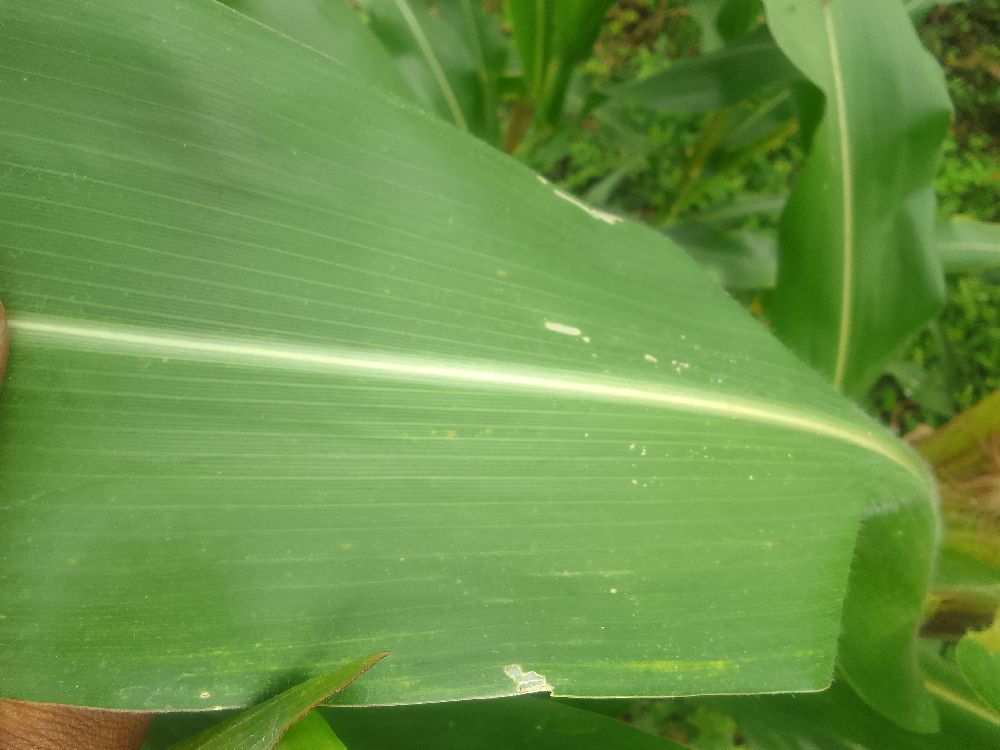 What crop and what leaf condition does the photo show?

maize, healthy
